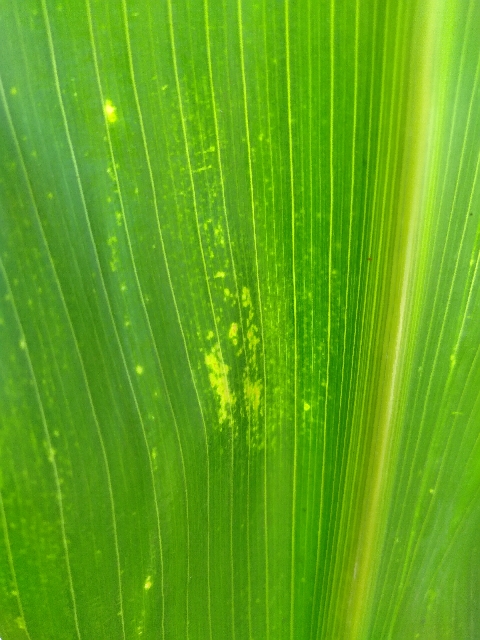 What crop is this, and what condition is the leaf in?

maize, maize lethal necrosis
